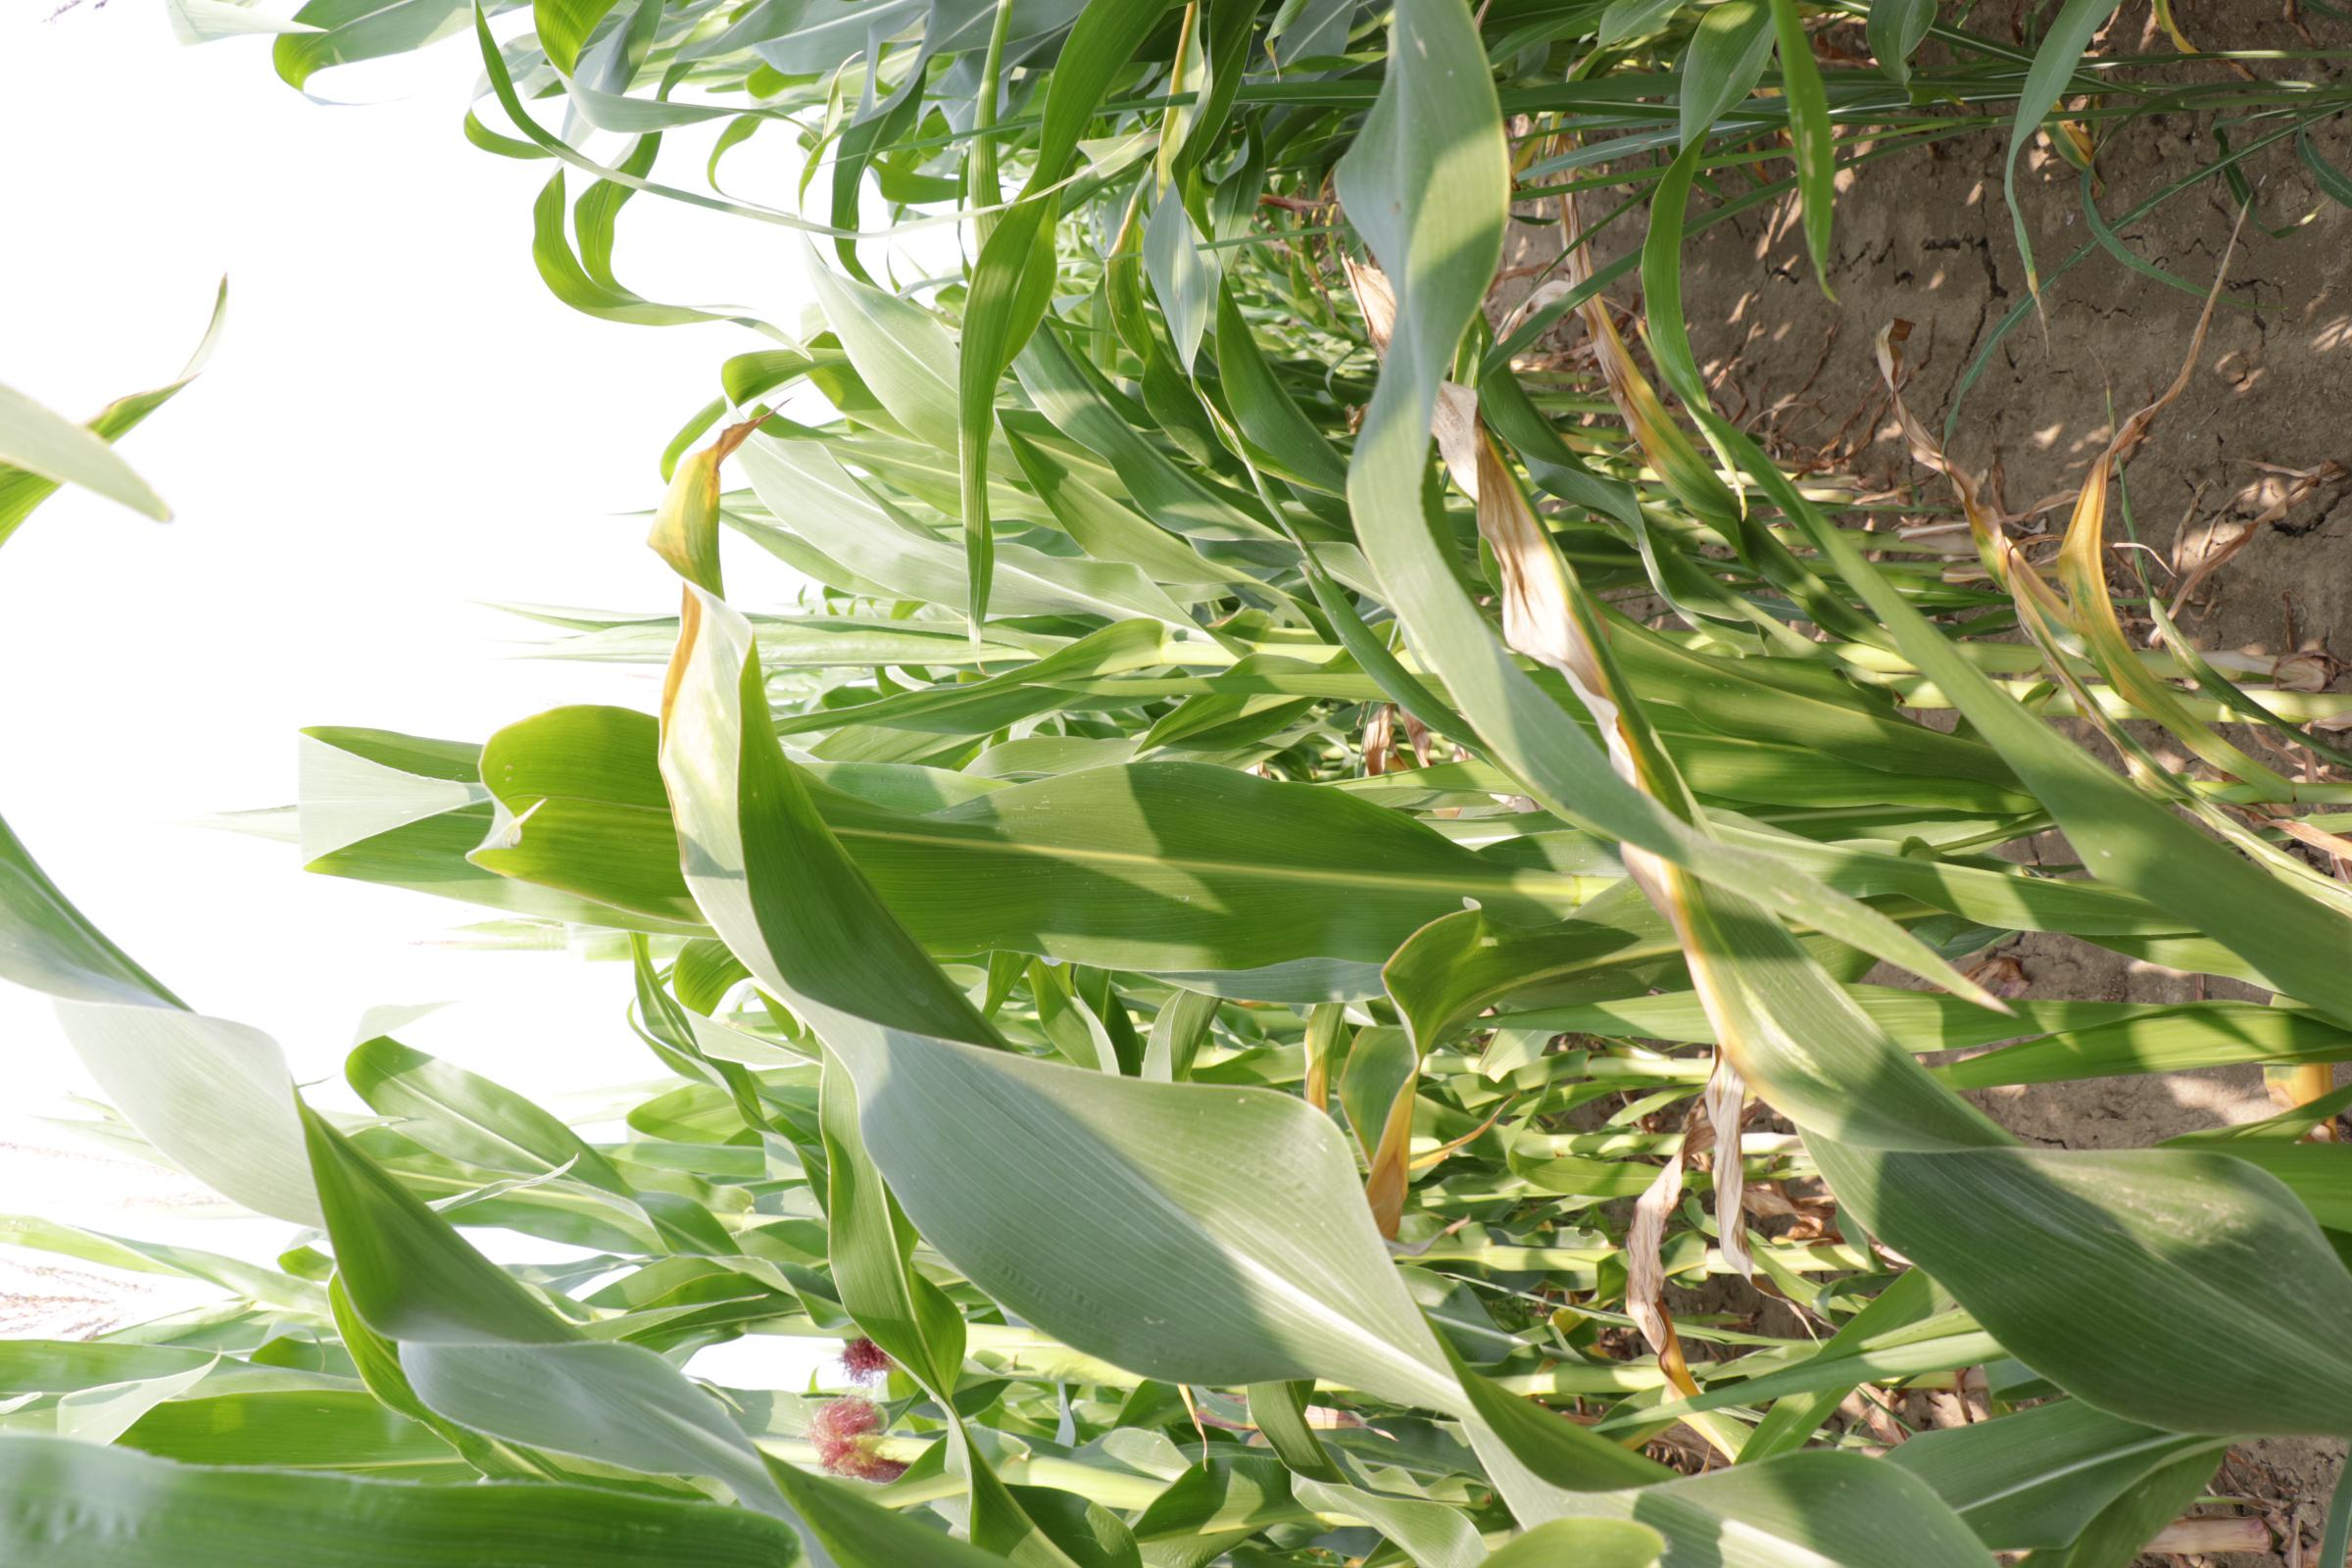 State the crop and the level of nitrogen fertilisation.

maize, full nitrogen fertilisation
